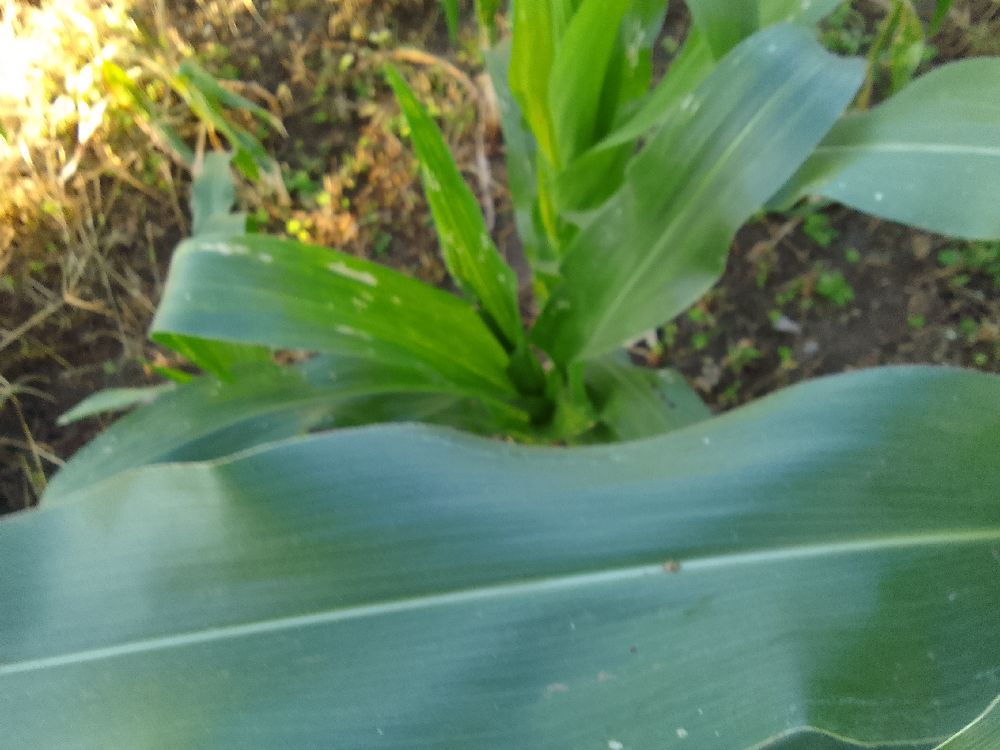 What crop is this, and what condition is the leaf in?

maize, healthy
